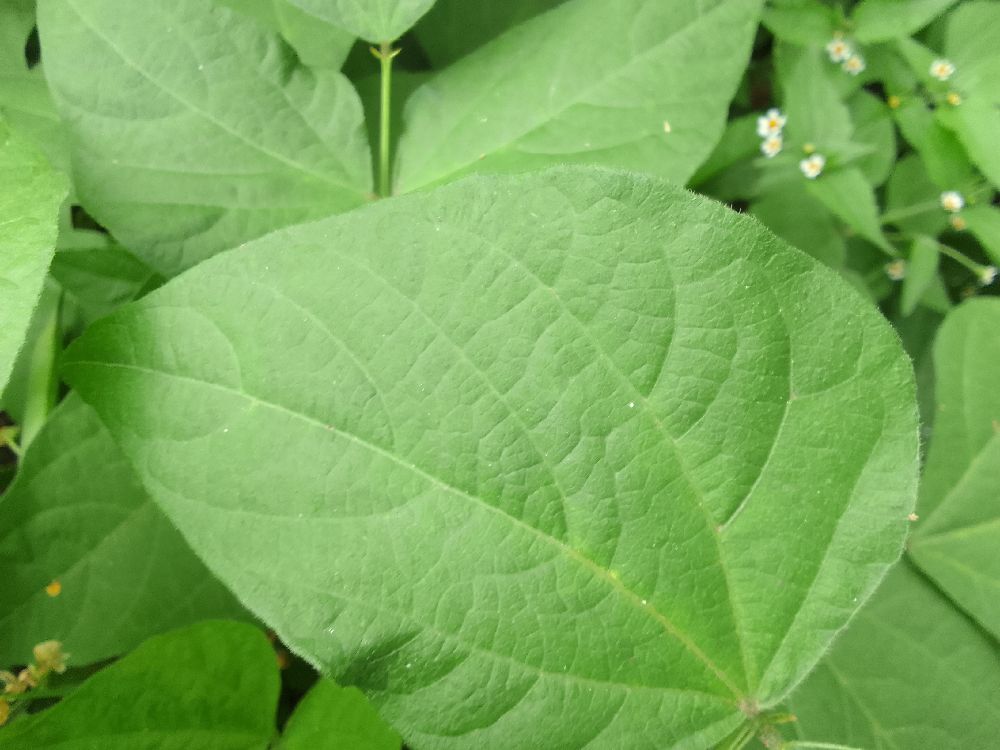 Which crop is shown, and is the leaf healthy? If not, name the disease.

common bean, healthy
